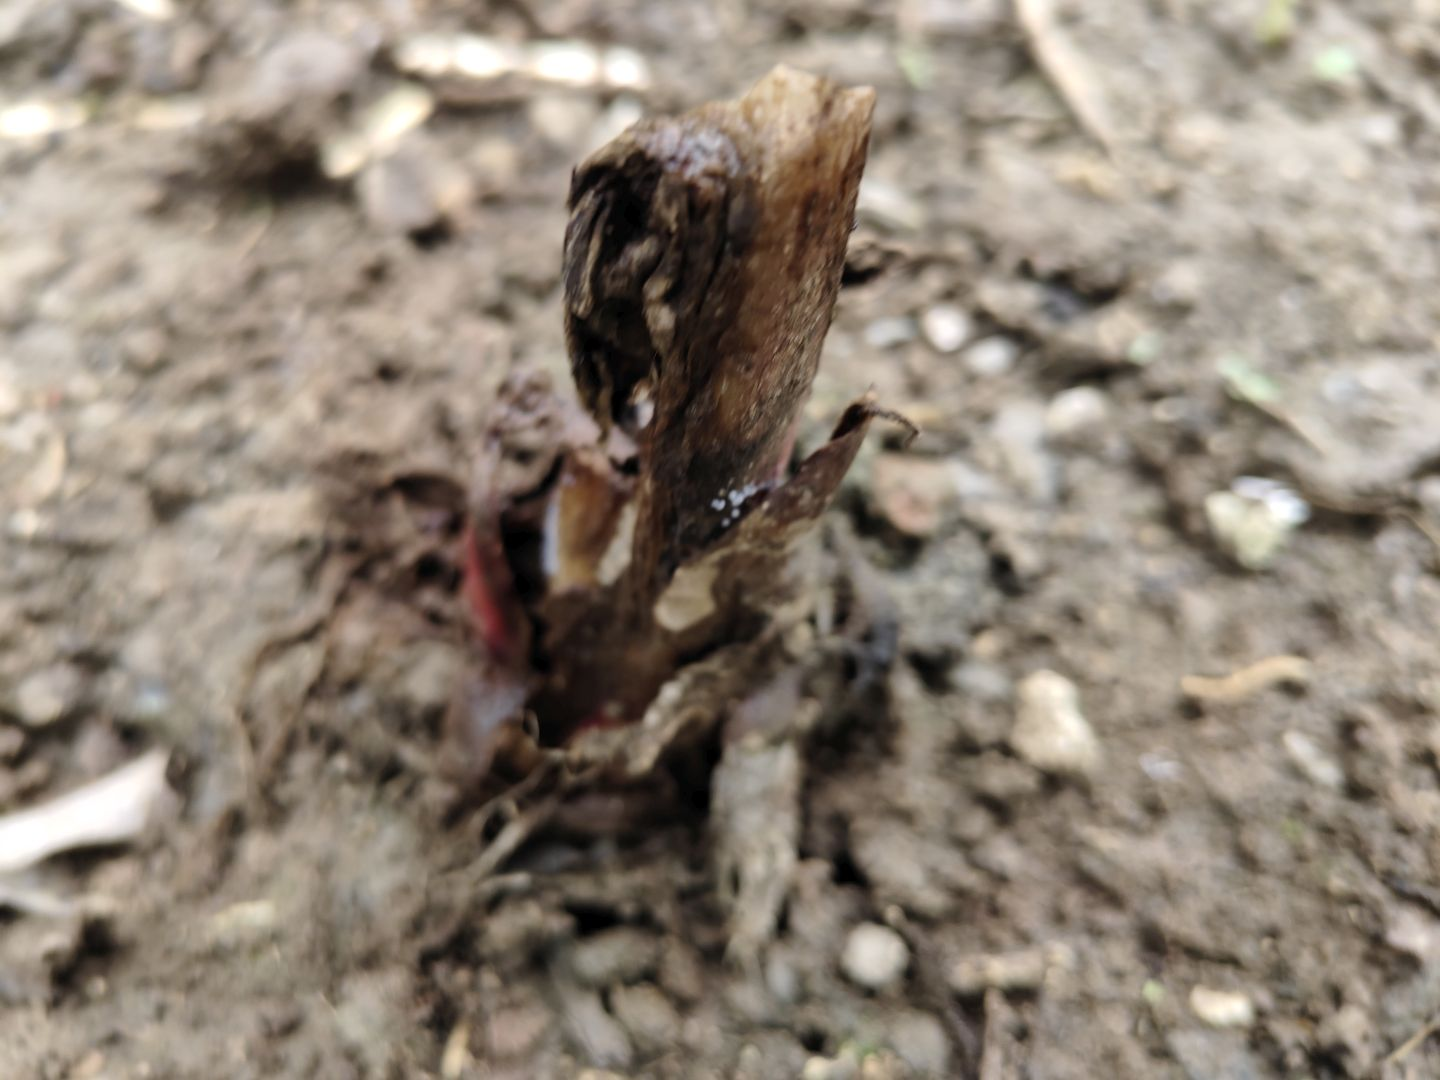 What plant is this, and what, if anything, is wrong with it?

taro, root rot
